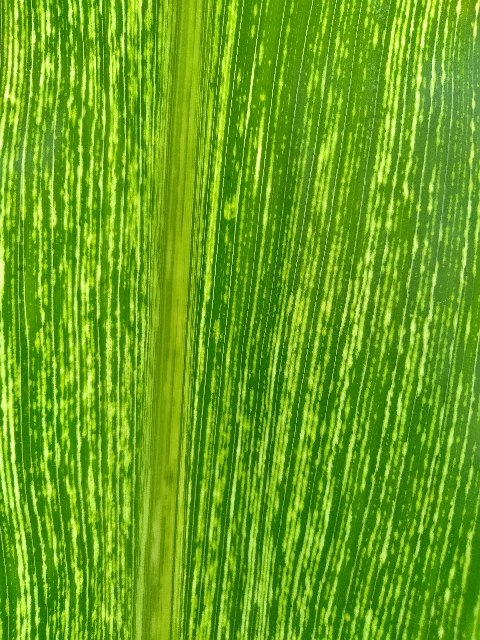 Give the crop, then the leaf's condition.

maize, maize streak virus
